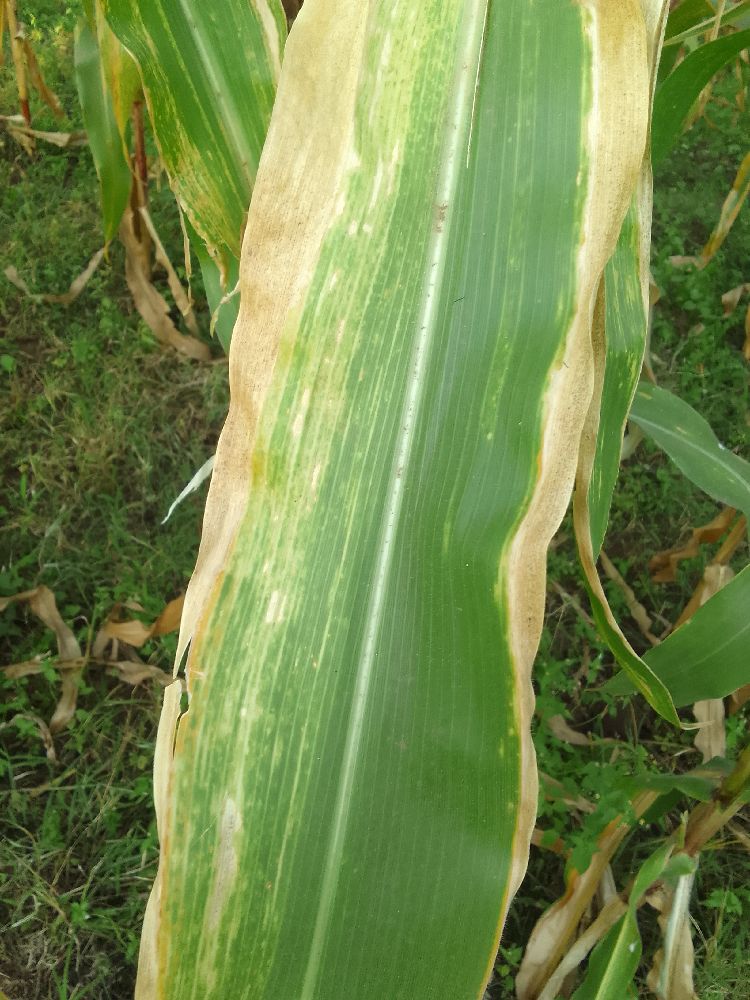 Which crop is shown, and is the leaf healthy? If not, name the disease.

maize, maize lethal necrosis
